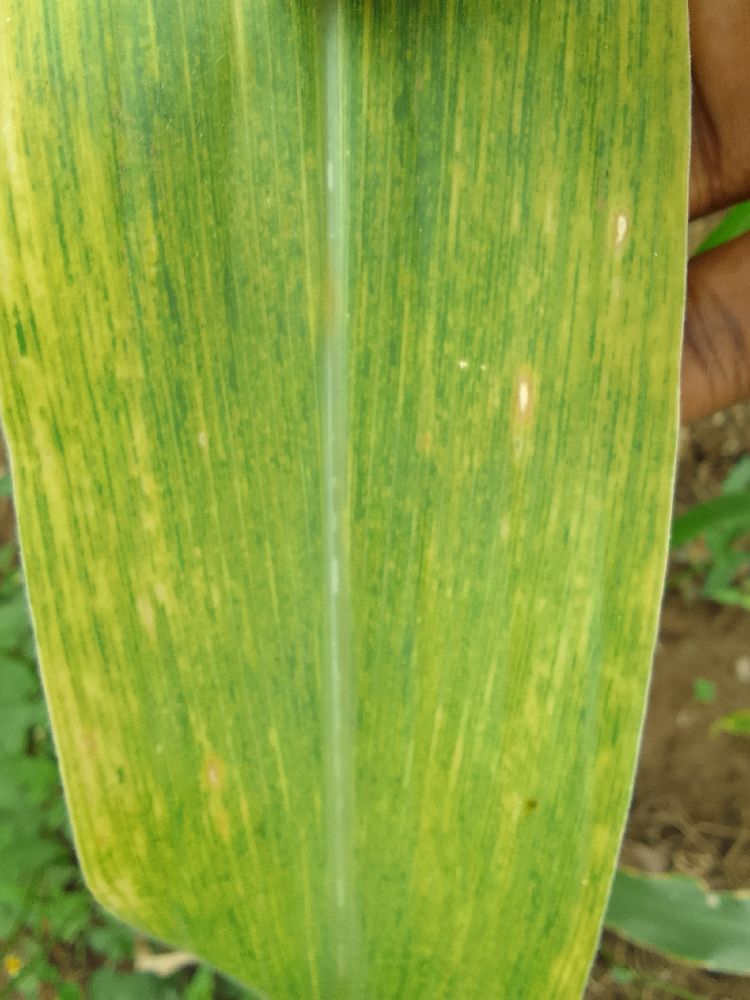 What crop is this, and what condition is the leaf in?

maize, maize lethal necrosis
